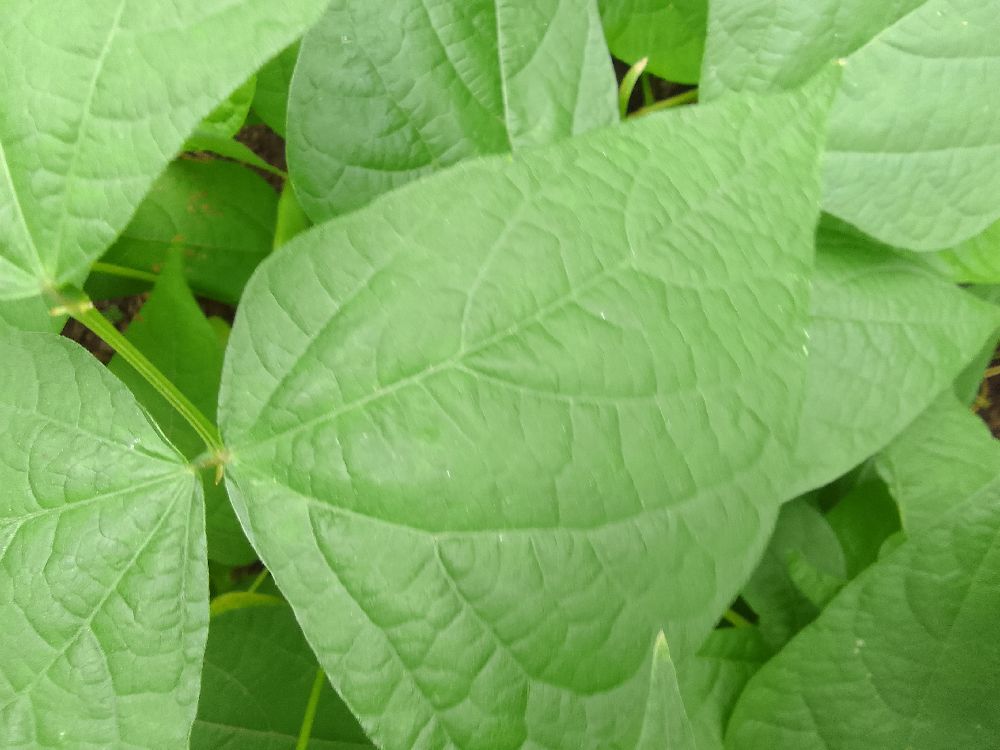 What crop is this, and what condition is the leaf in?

common bean, healthy
